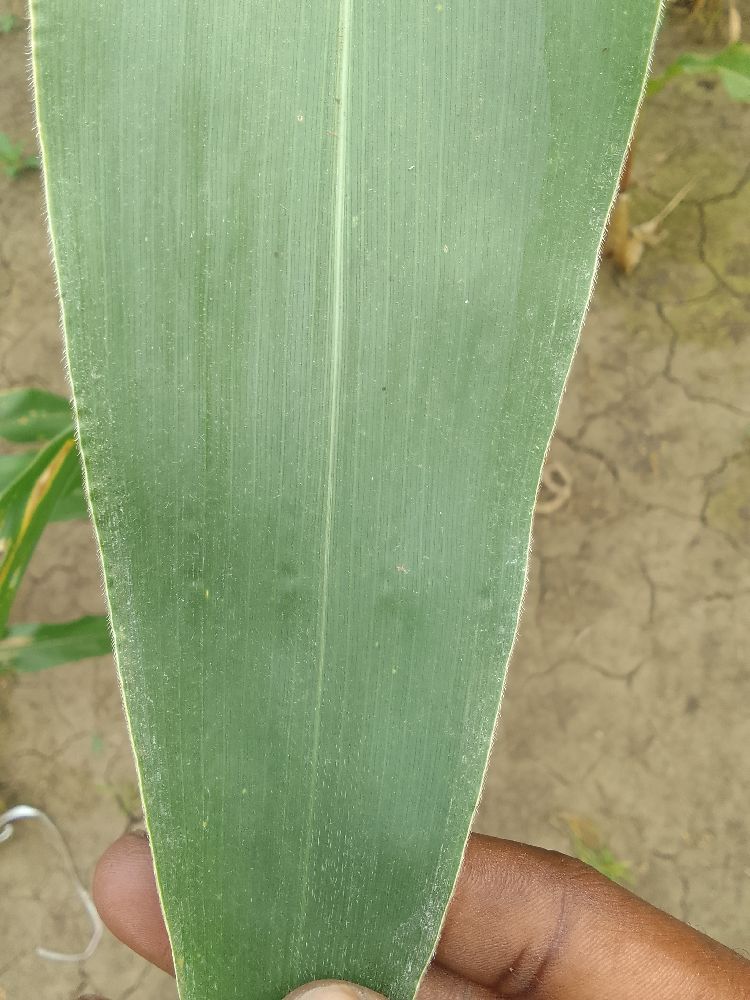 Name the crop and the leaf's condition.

maize, healthy
